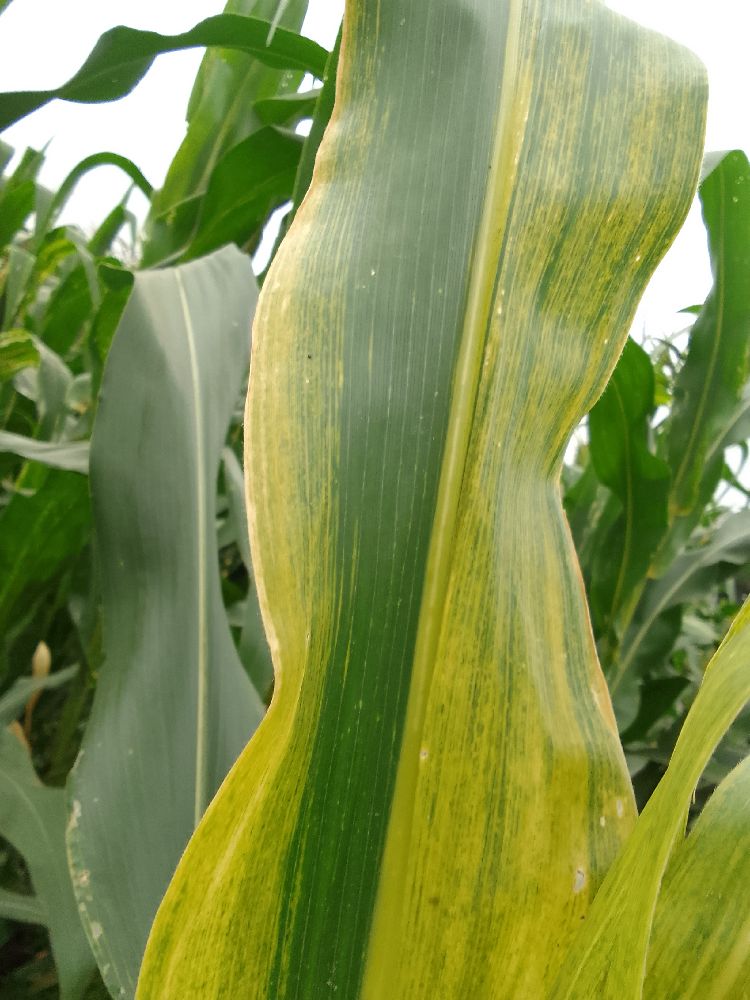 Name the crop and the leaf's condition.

maize, maize lethal necrosis
